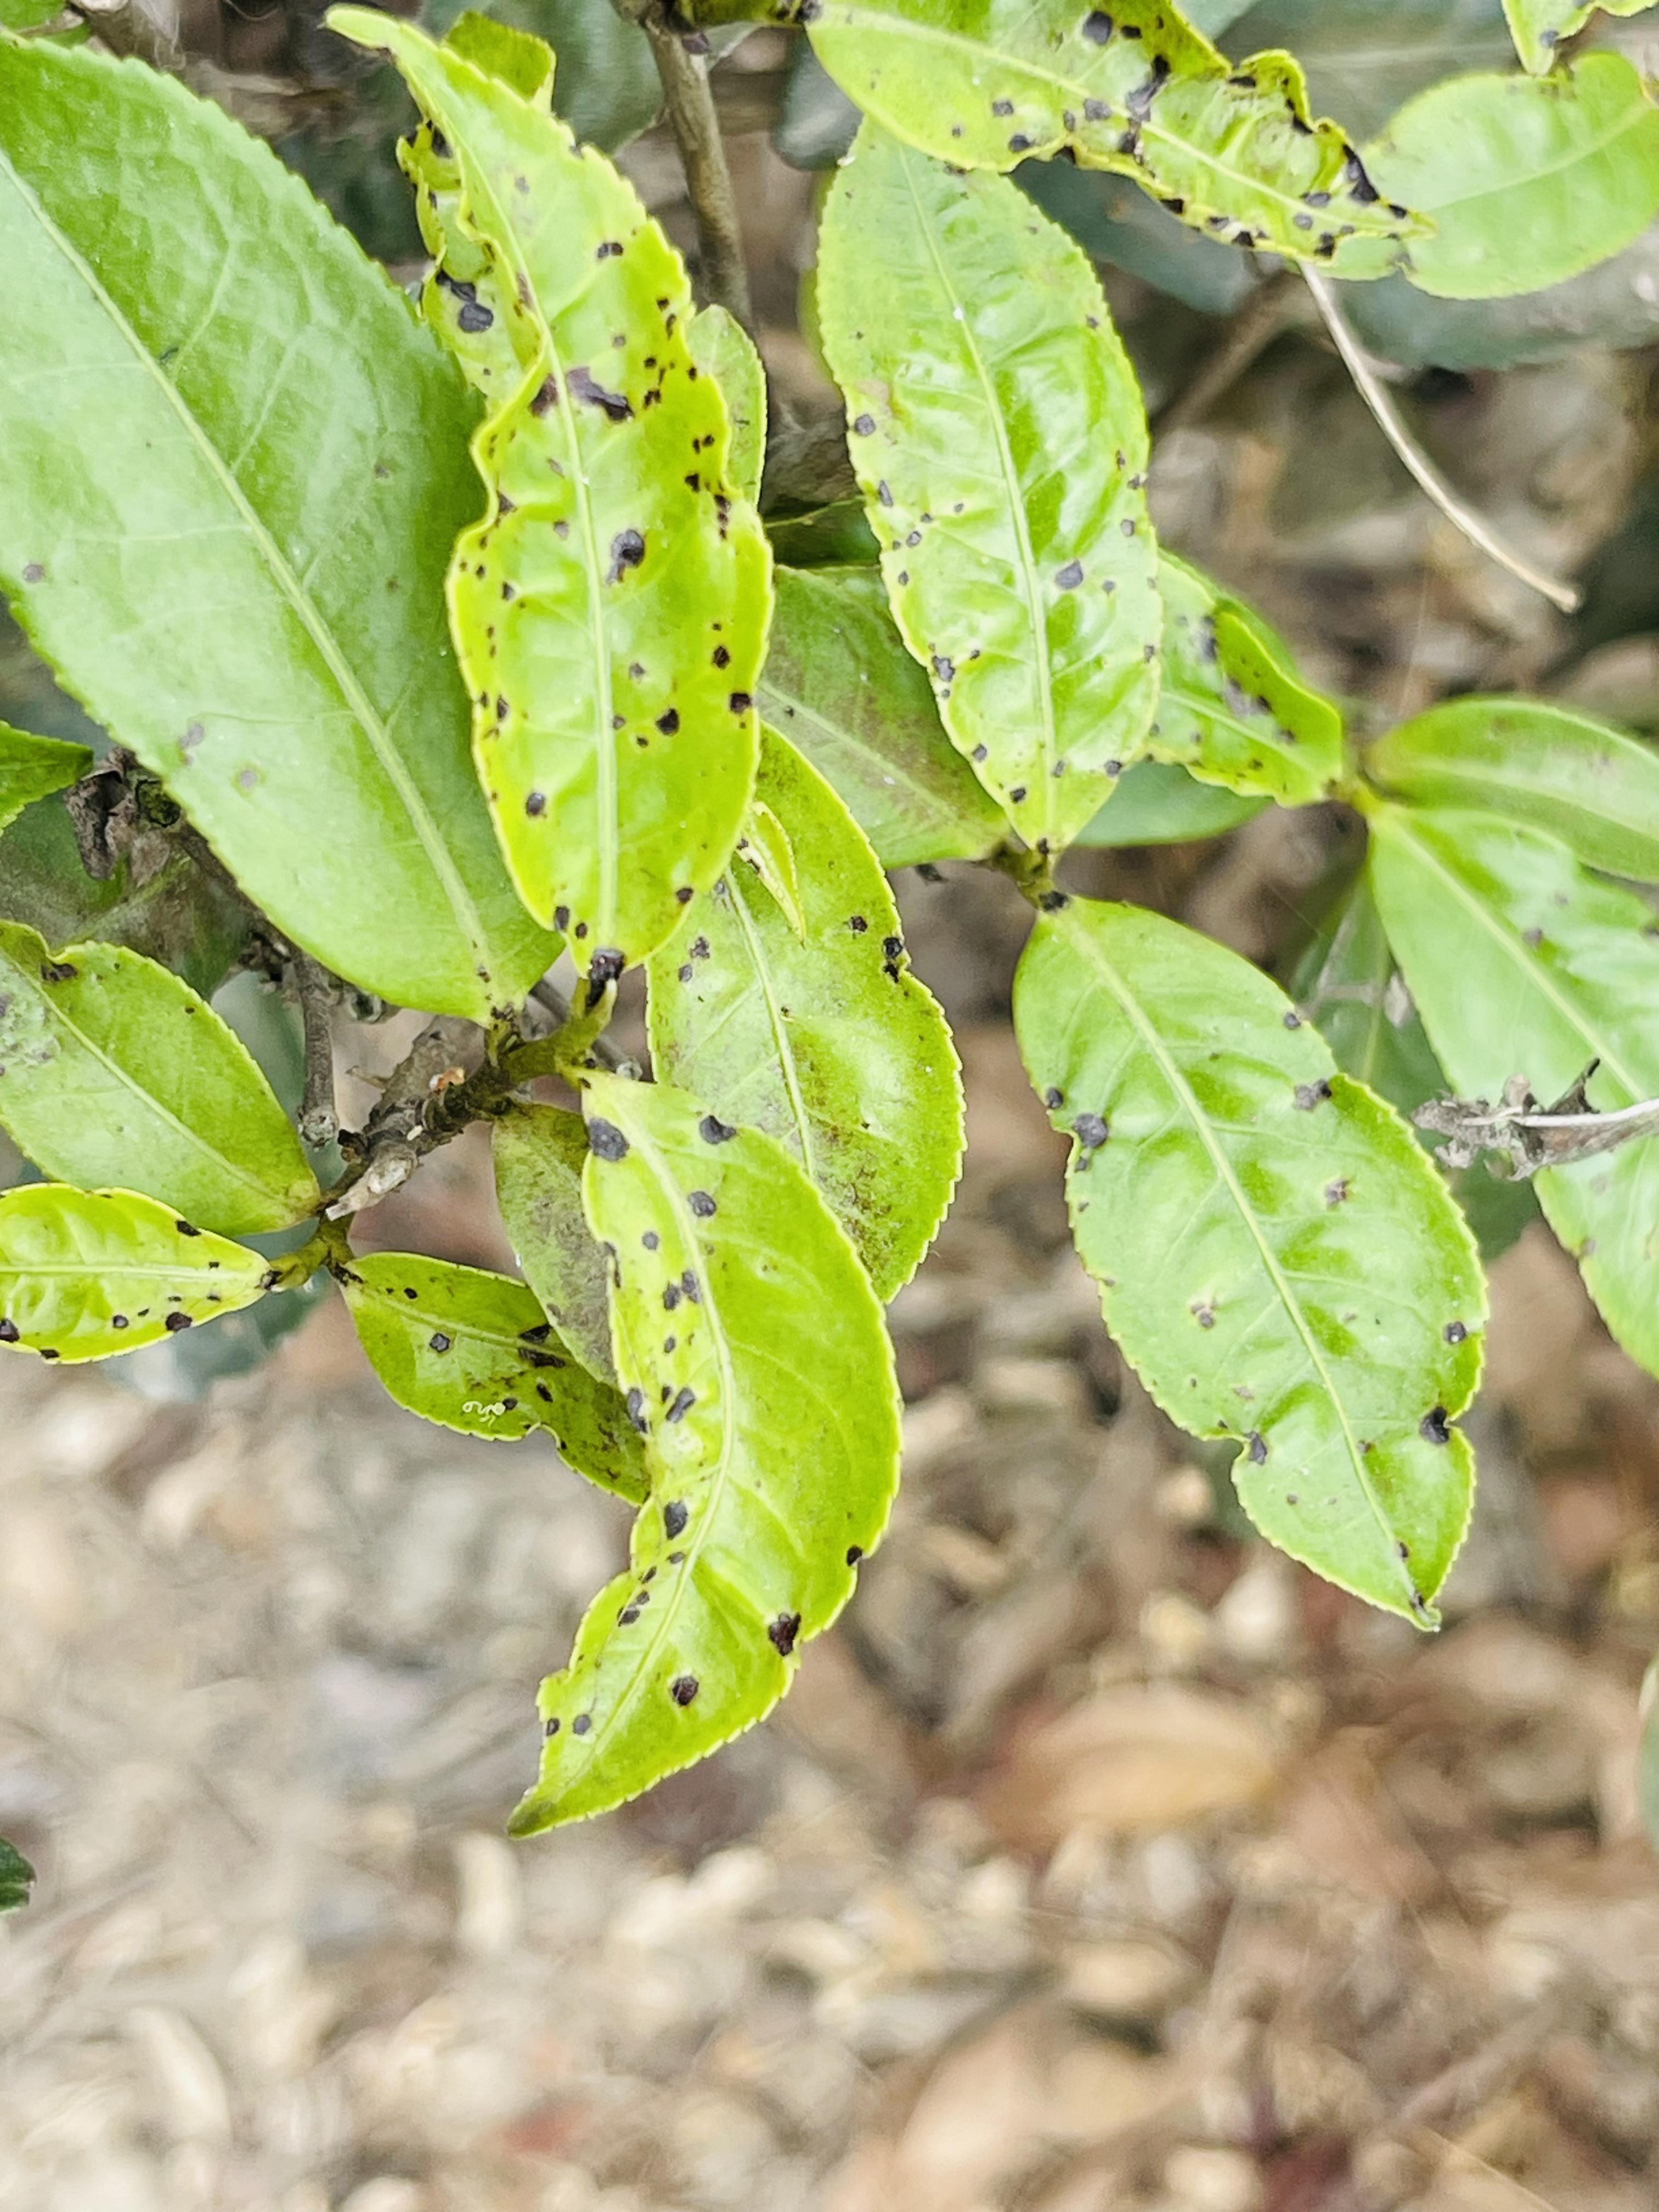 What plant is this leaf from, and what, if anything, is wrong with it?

tea, helopeltis
